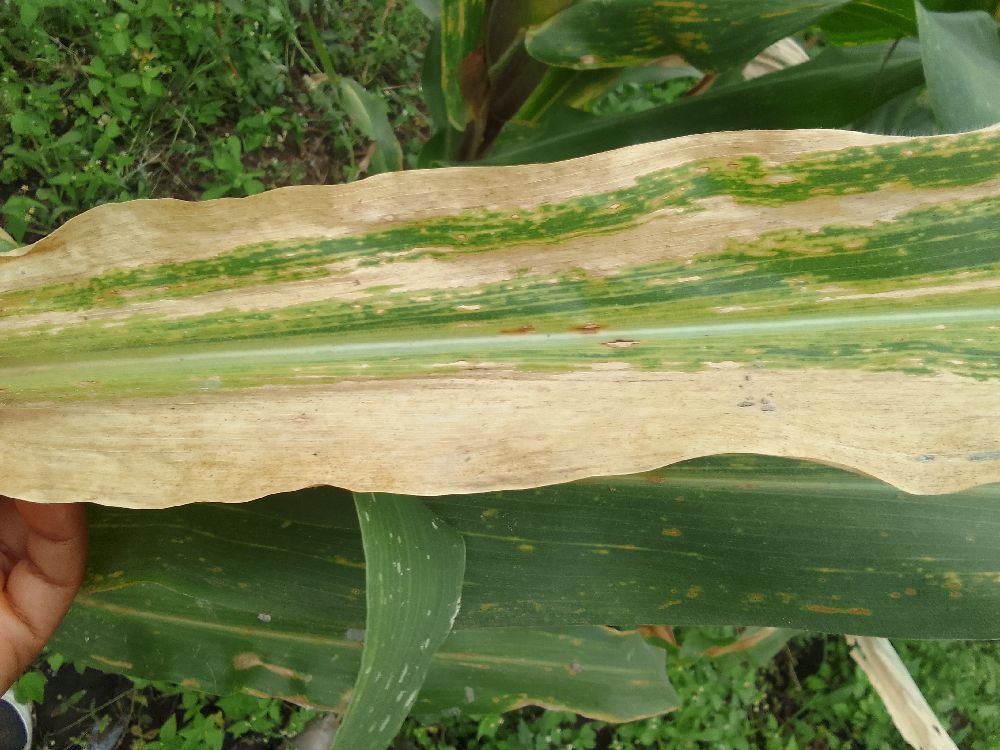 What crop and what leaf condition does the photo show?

maize, maize lethal necrosis
